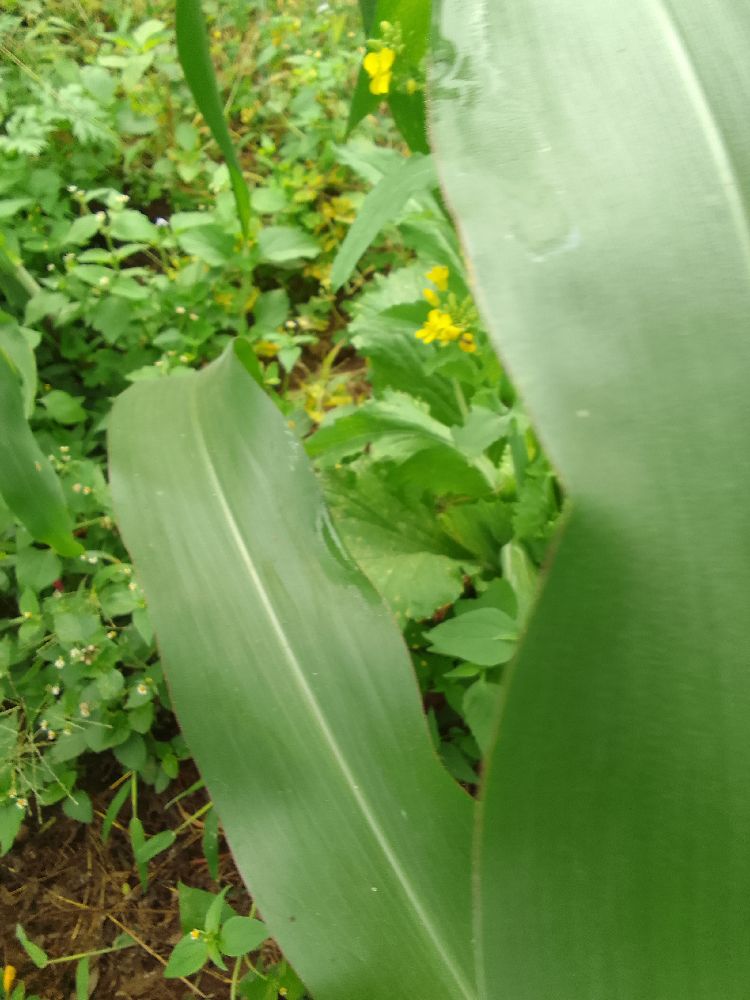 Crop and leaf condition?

maize, healthy
